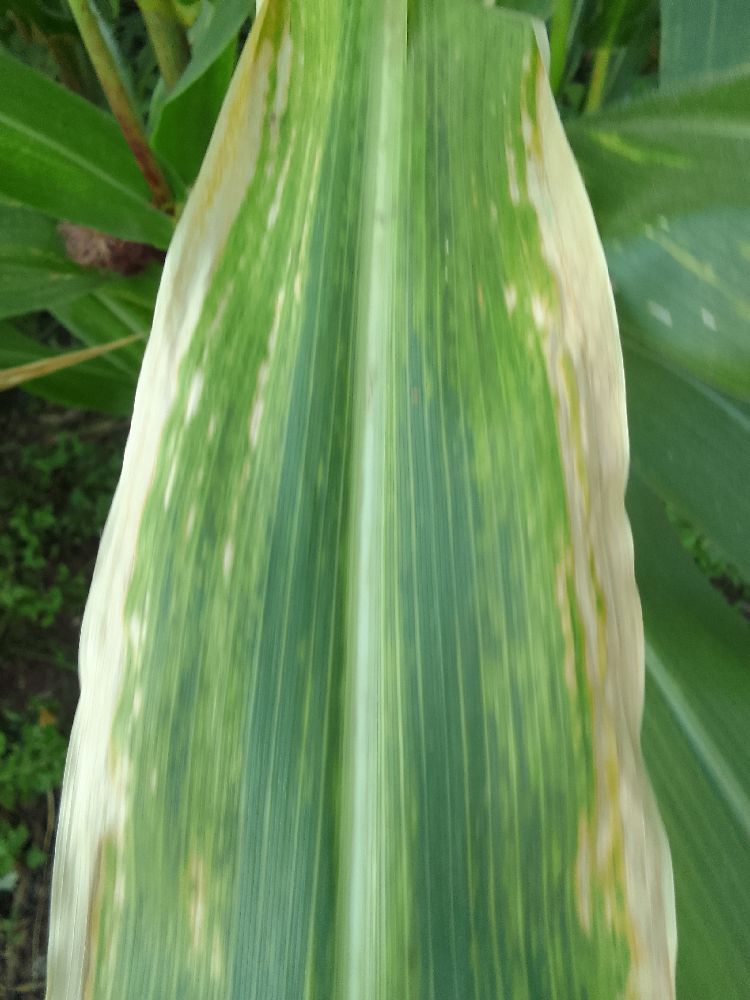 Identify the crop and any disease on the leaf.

maize, maize lethal necrosis
